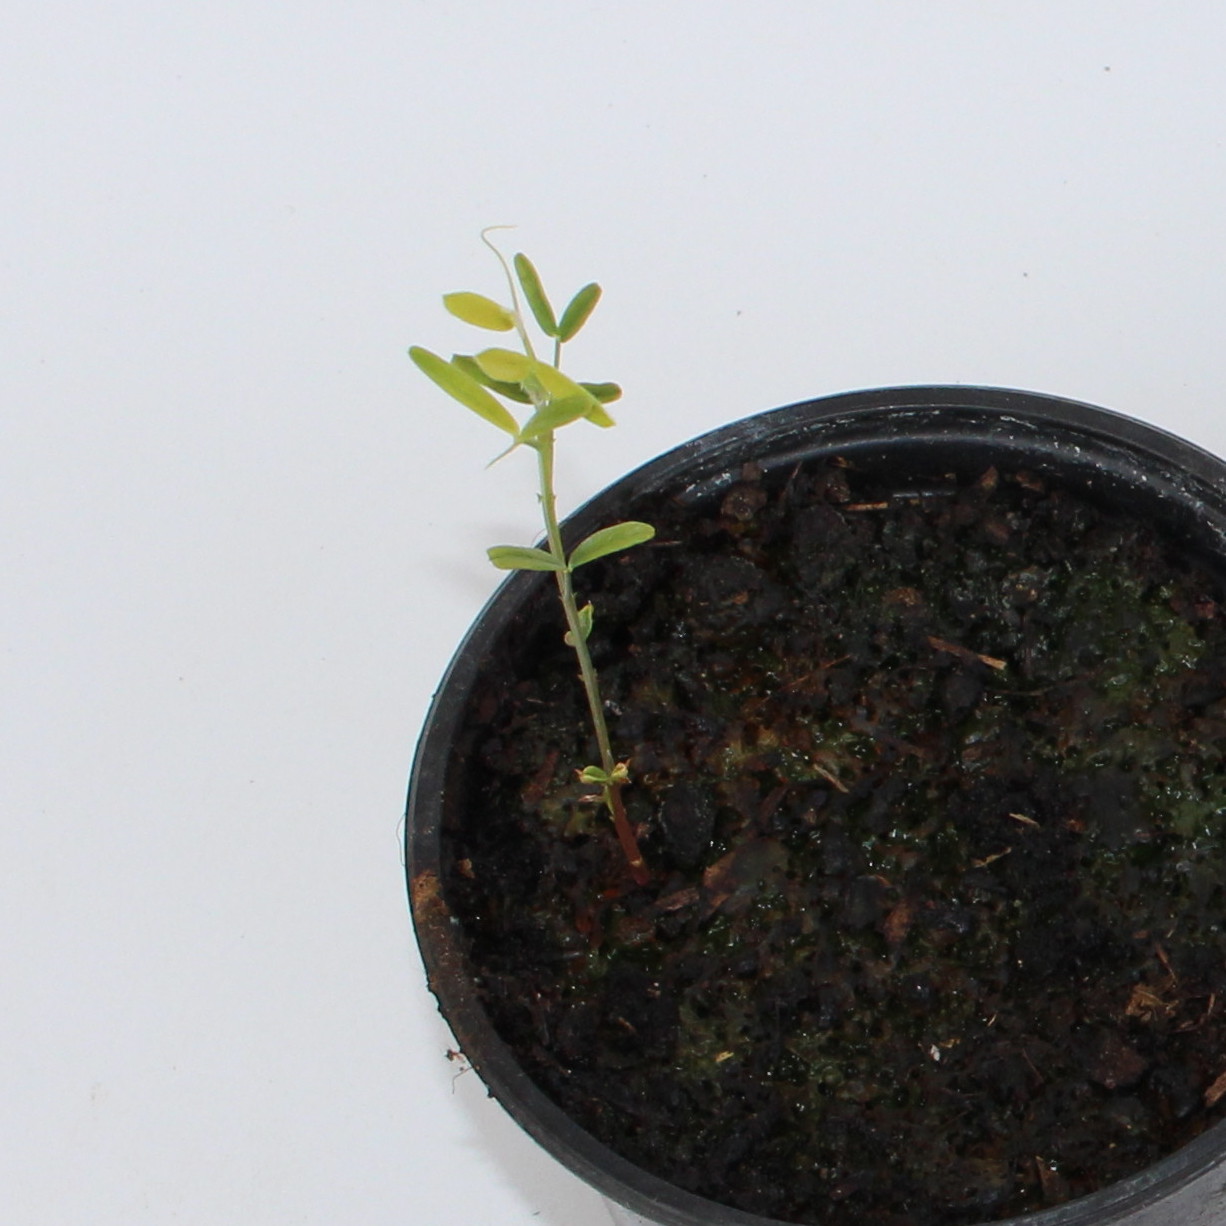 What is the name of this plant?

Vicia sativa
